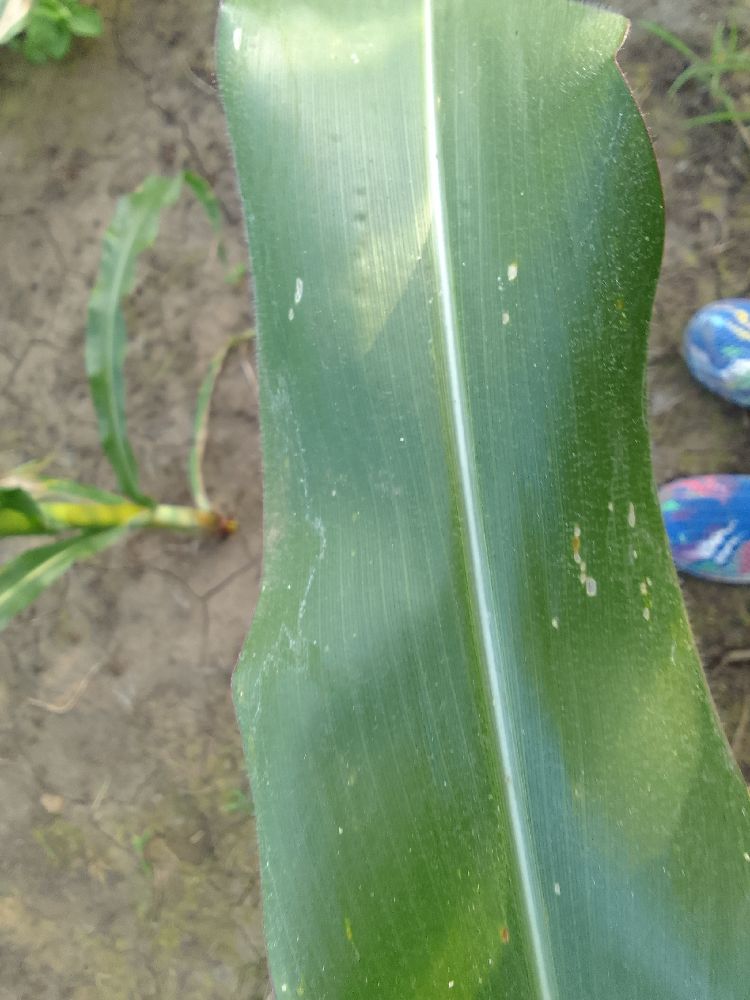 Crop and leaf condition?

maize, healthy
